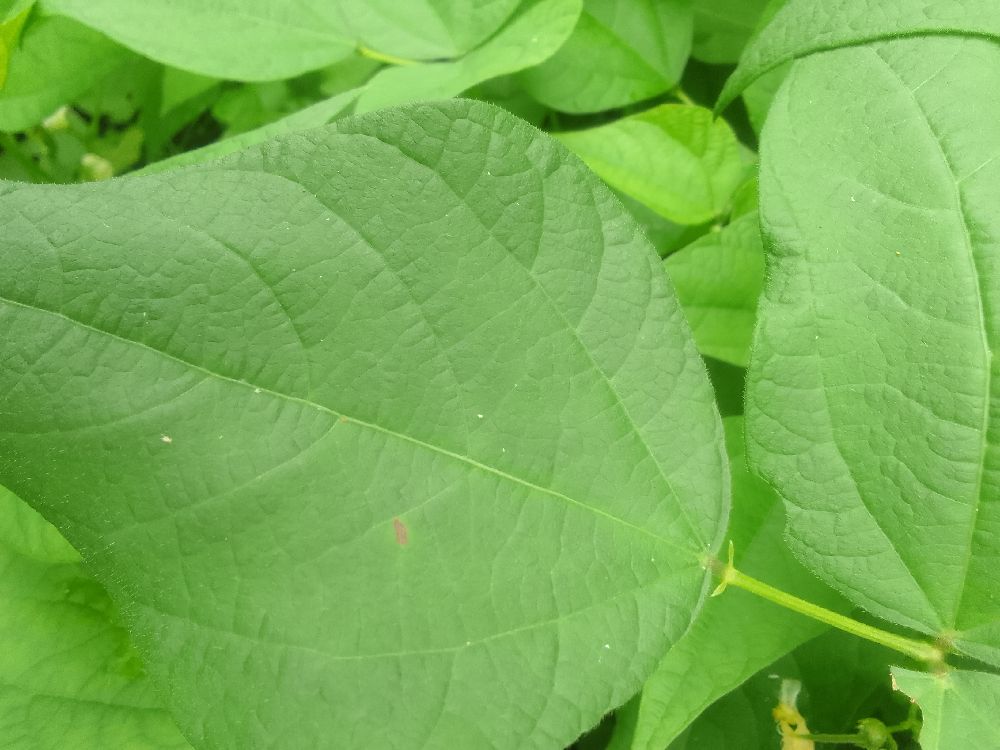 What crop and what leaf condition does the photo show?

common bean, healthy
